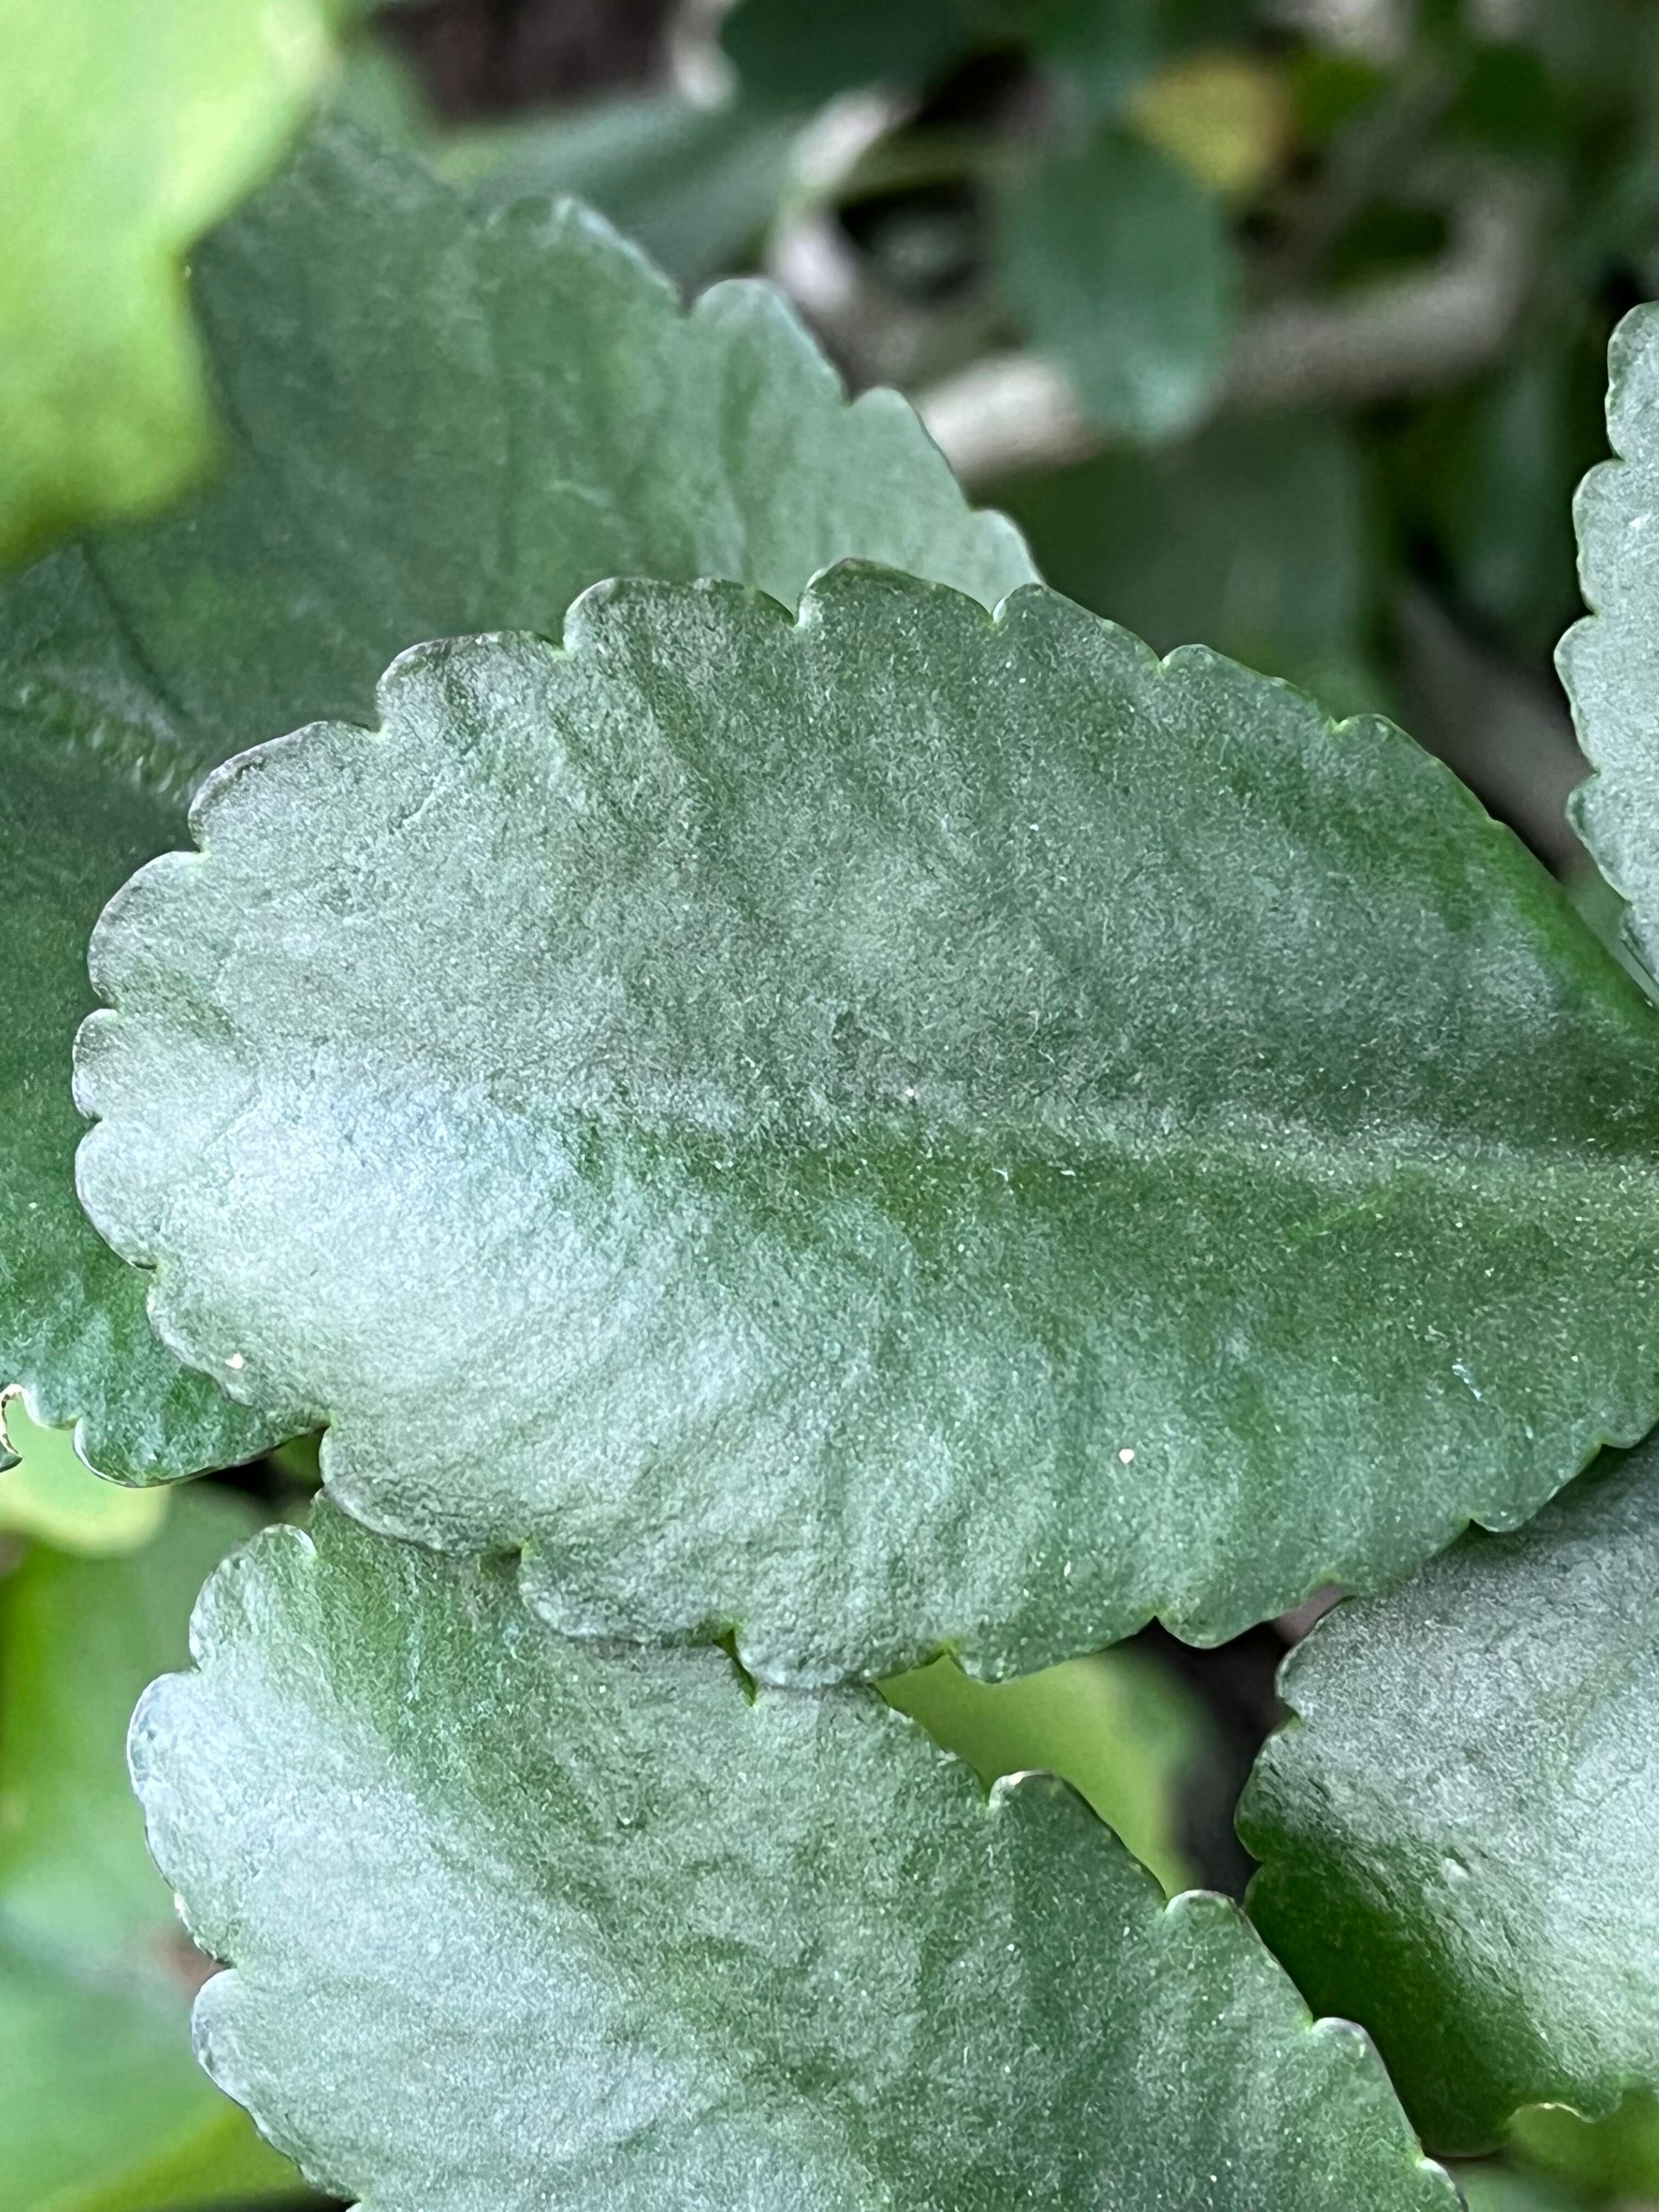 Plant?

pathorkuci
